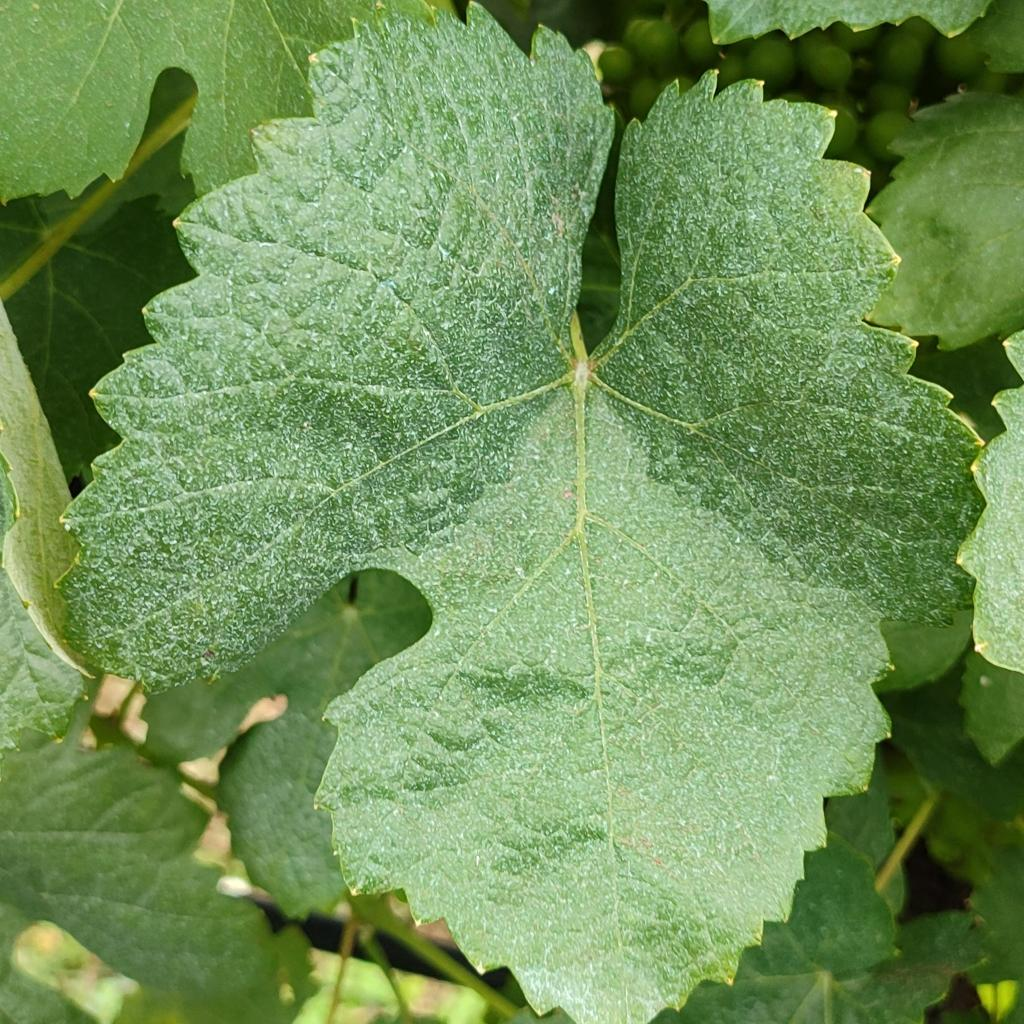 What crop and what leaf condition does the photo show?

grapevine, healthy
